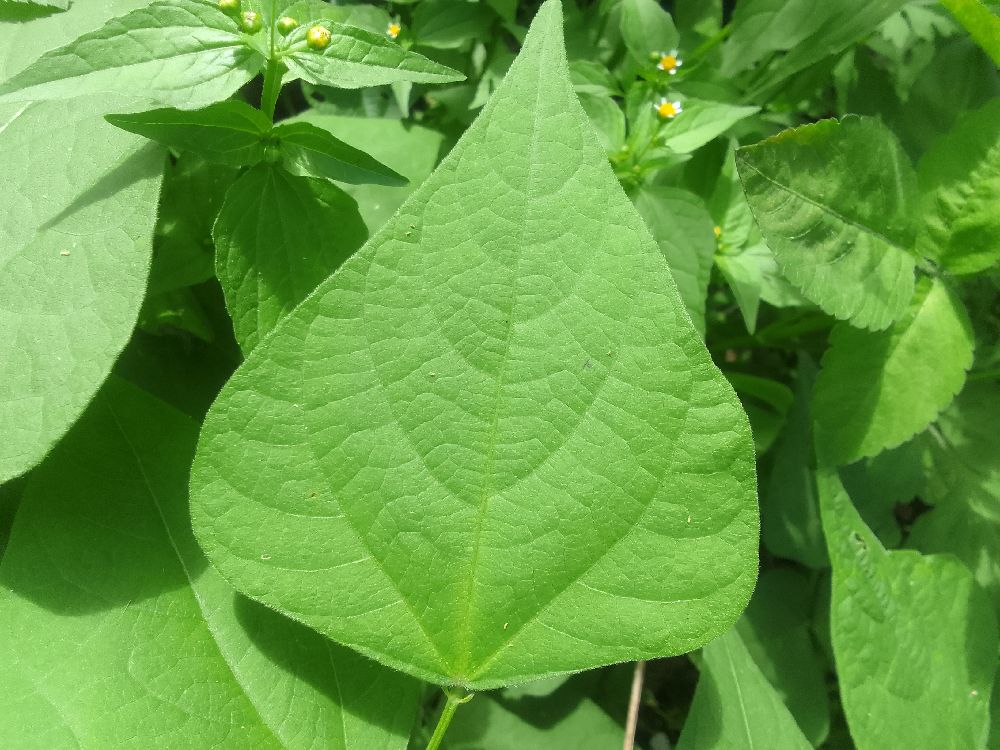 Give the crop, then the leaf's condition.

common bean, healthy
